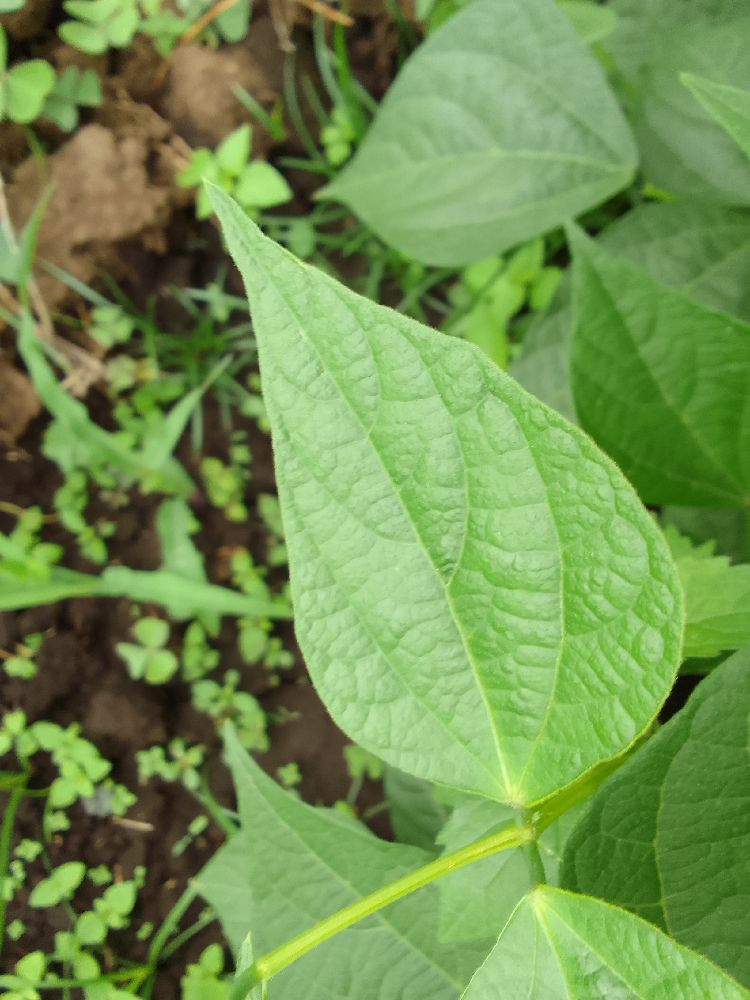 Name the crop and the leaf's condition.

common bean, healthy
